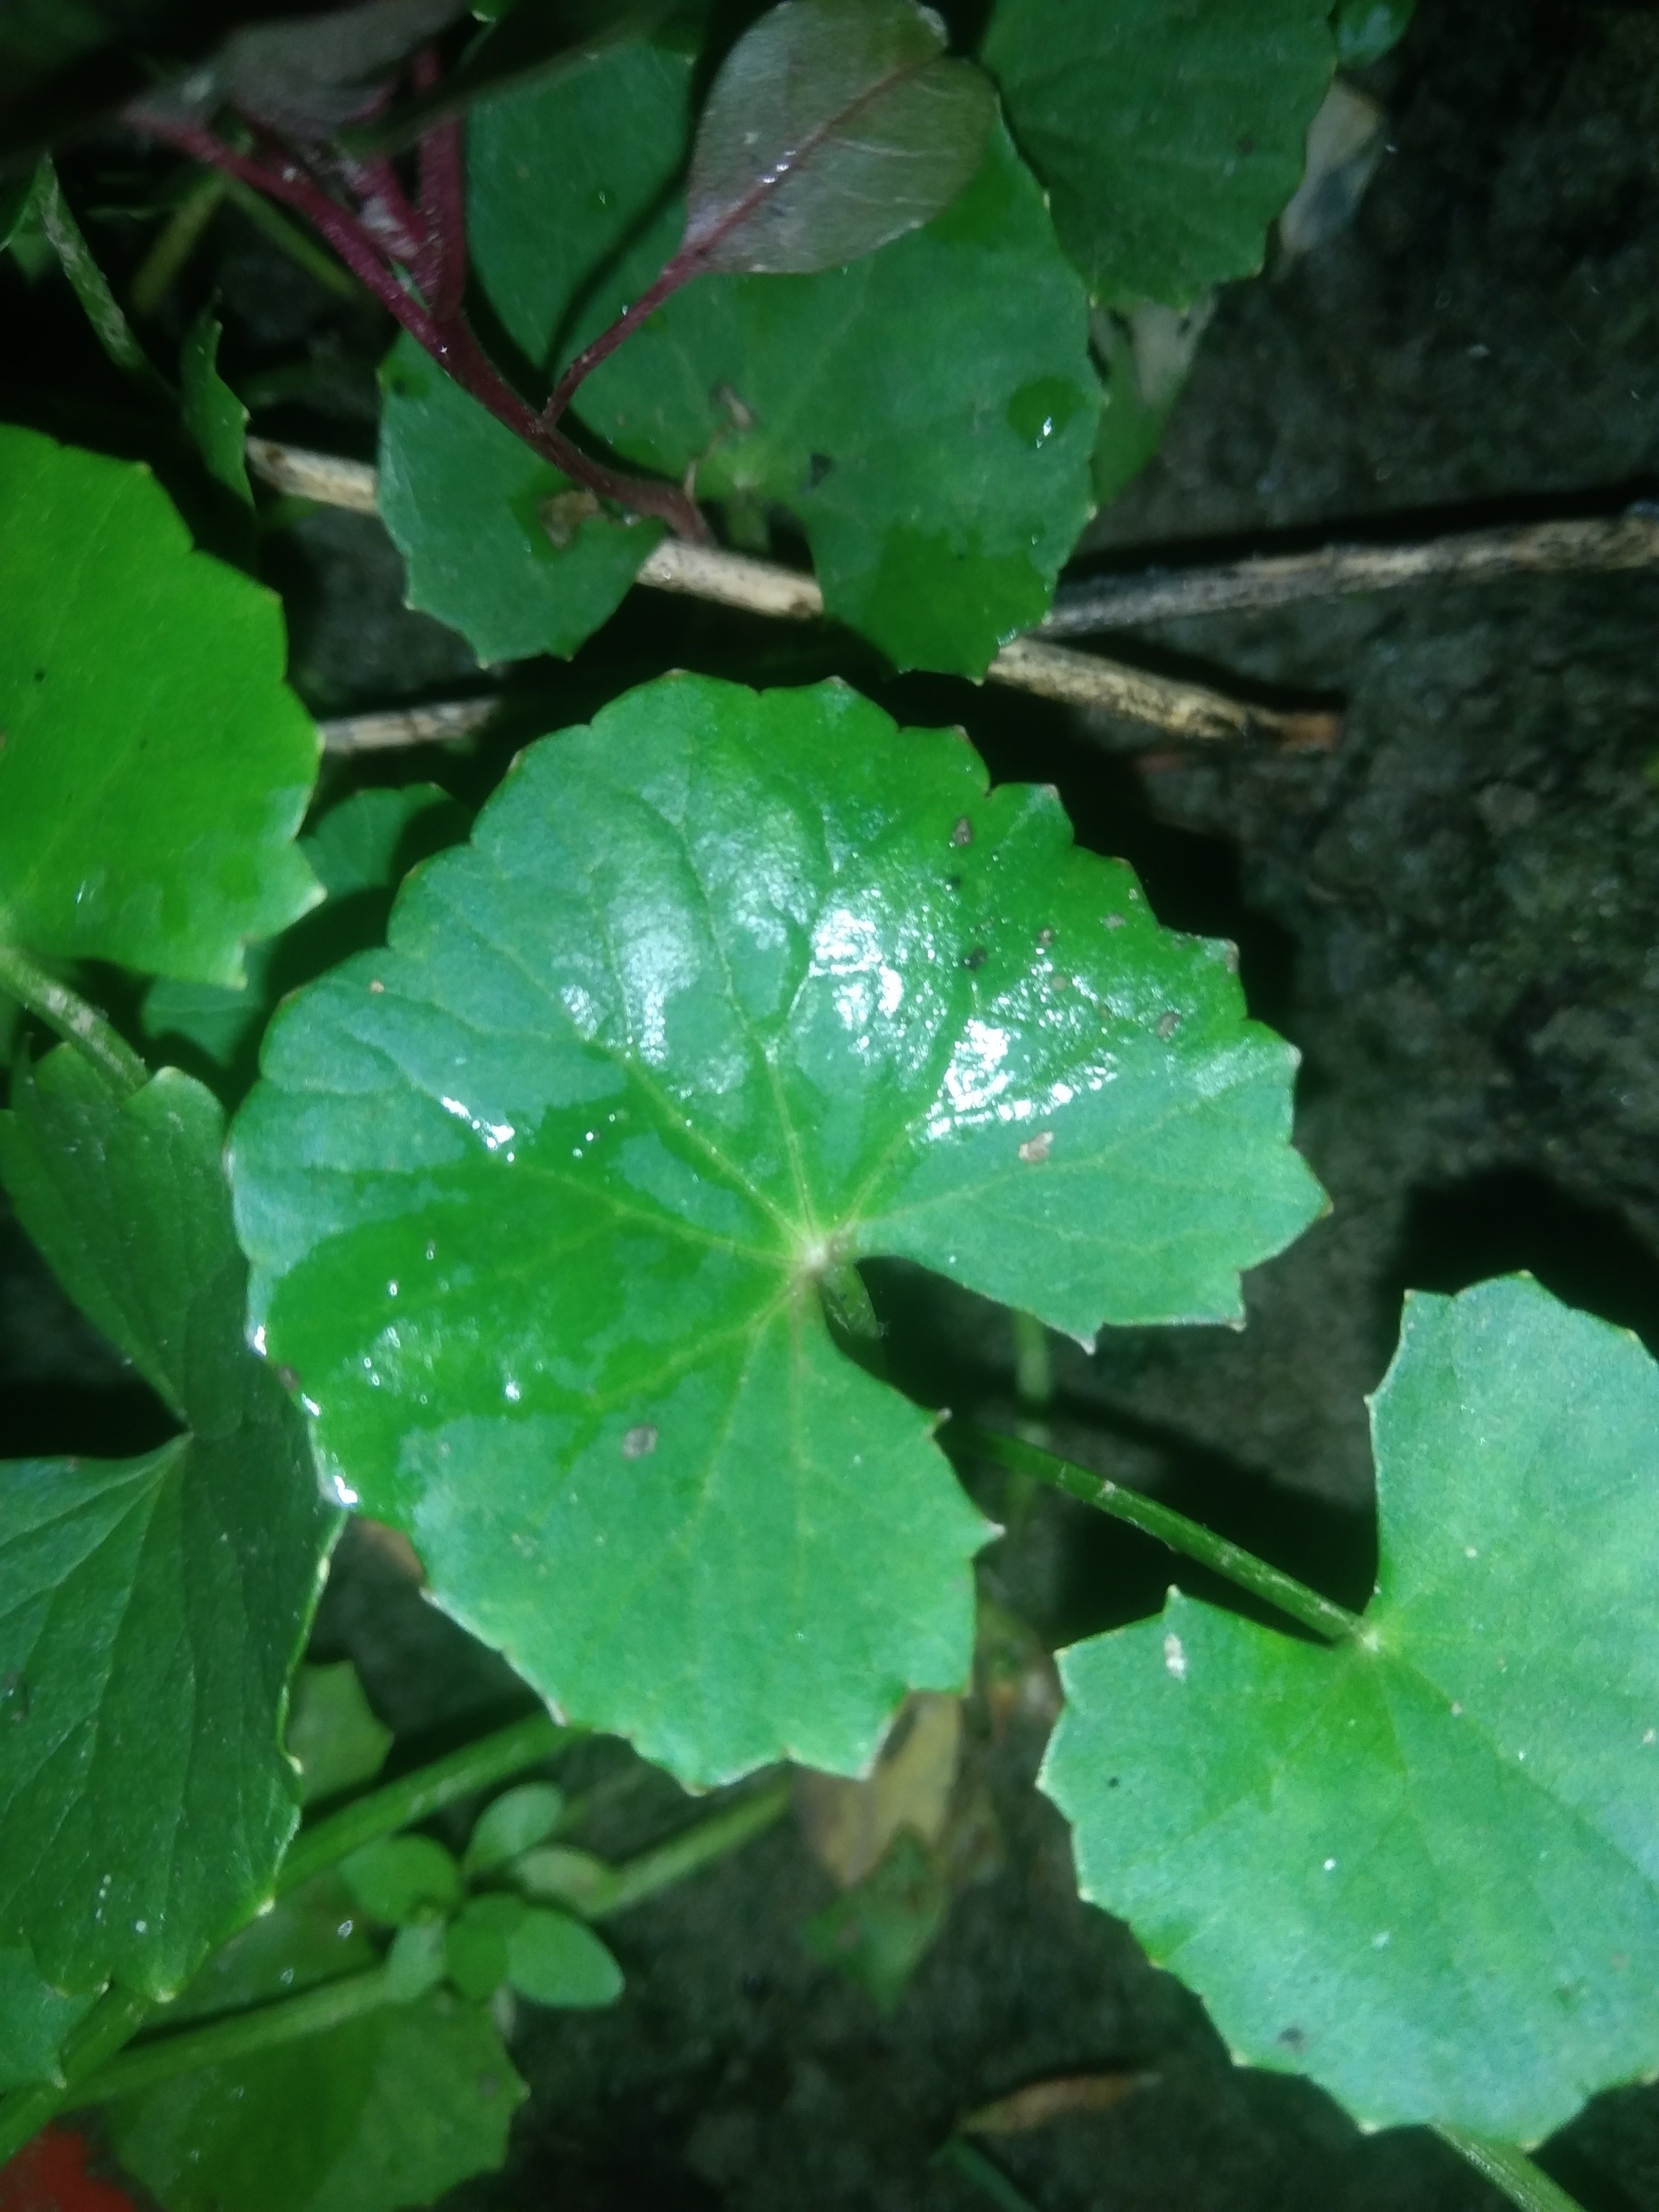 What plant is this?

thankuni
